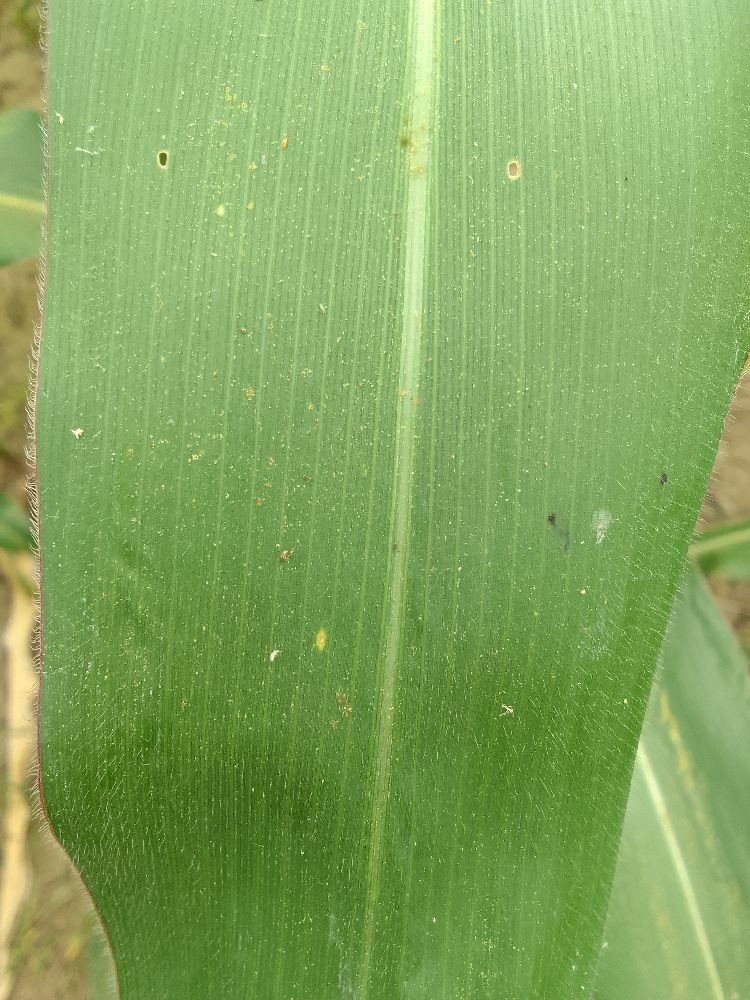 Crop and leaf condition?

maize, healthy
